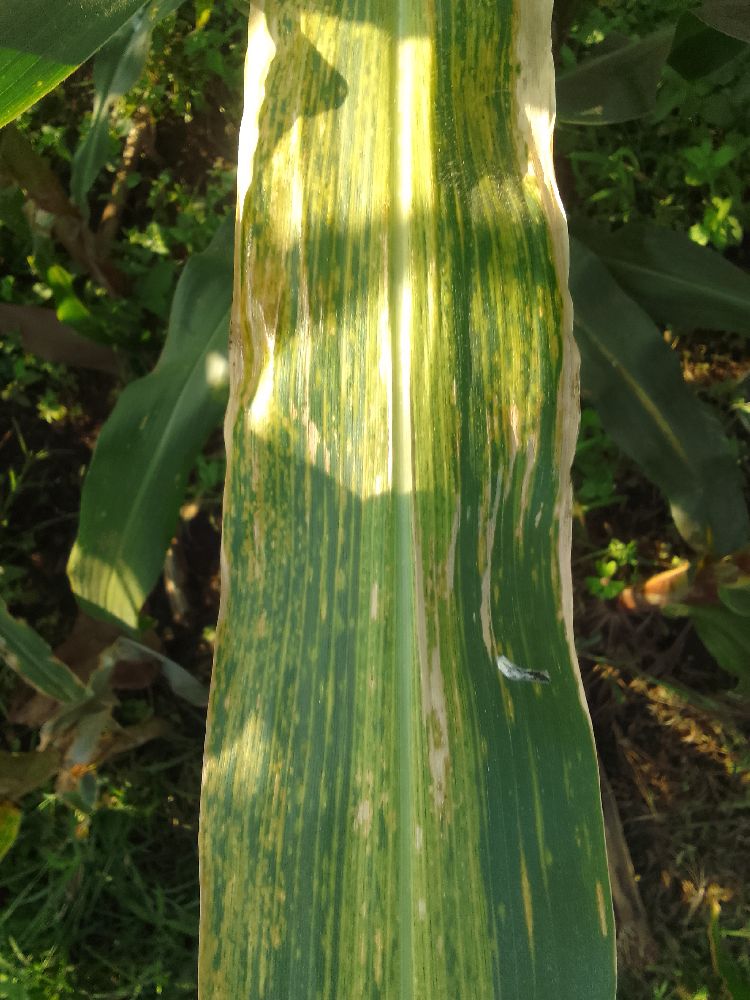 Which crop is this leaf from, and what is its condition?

maize, maize lethal necrosis
